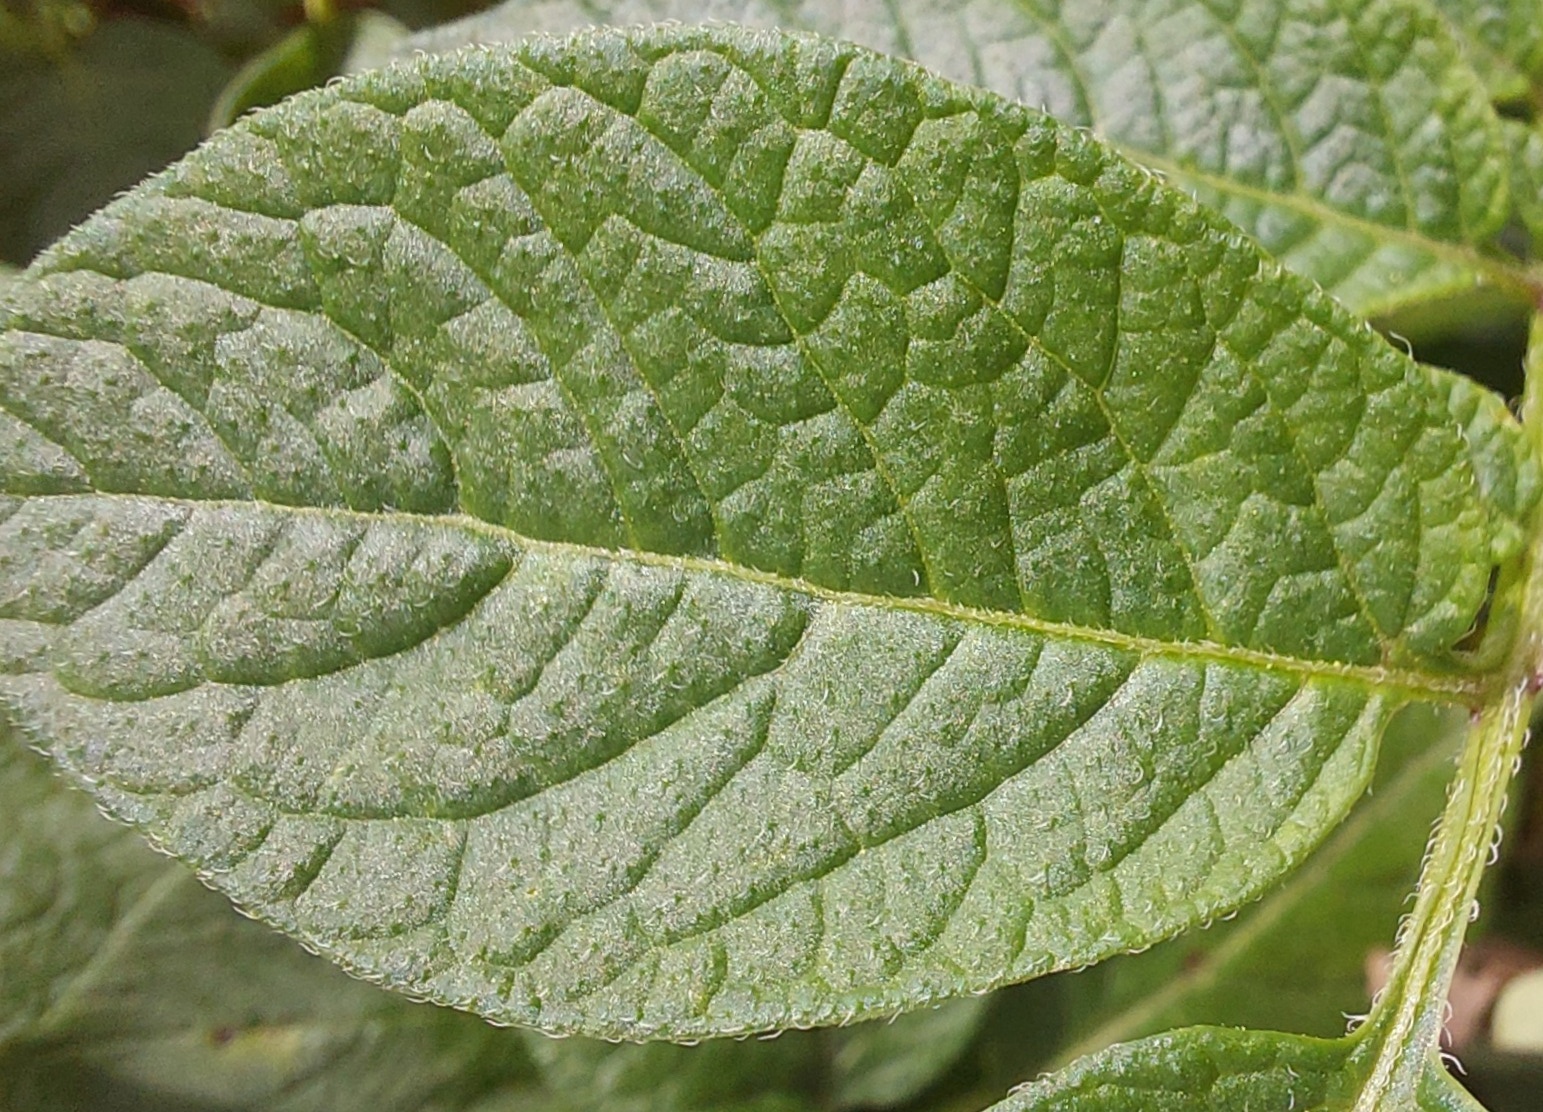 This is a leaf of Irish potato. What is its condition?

healthy
